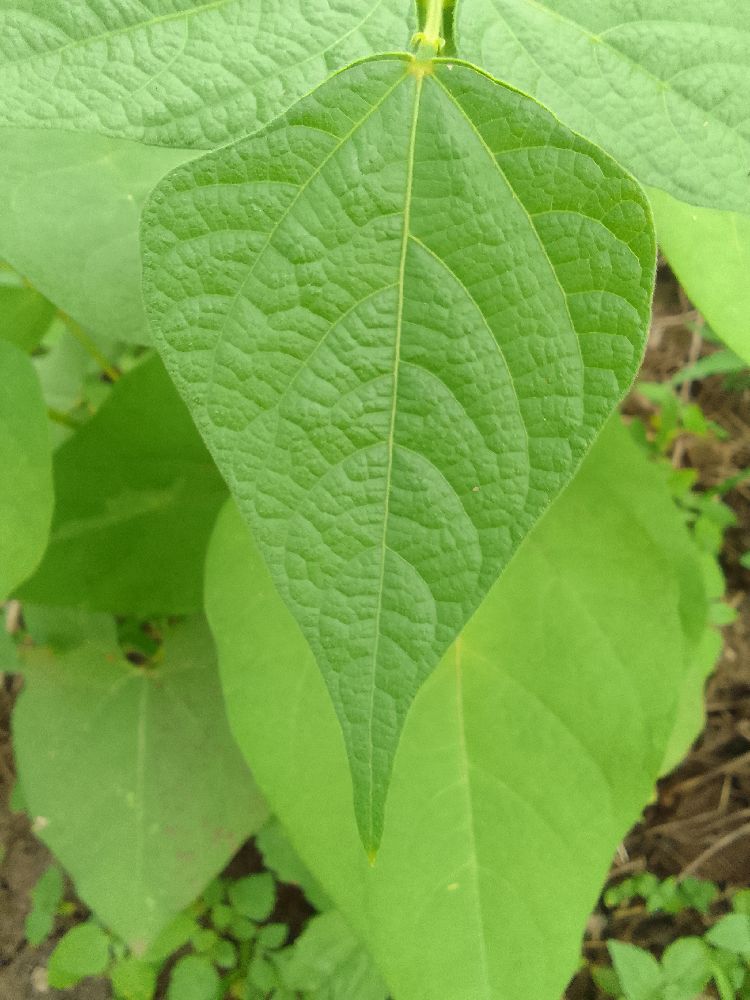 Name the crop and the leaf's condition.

common bean, healthy
